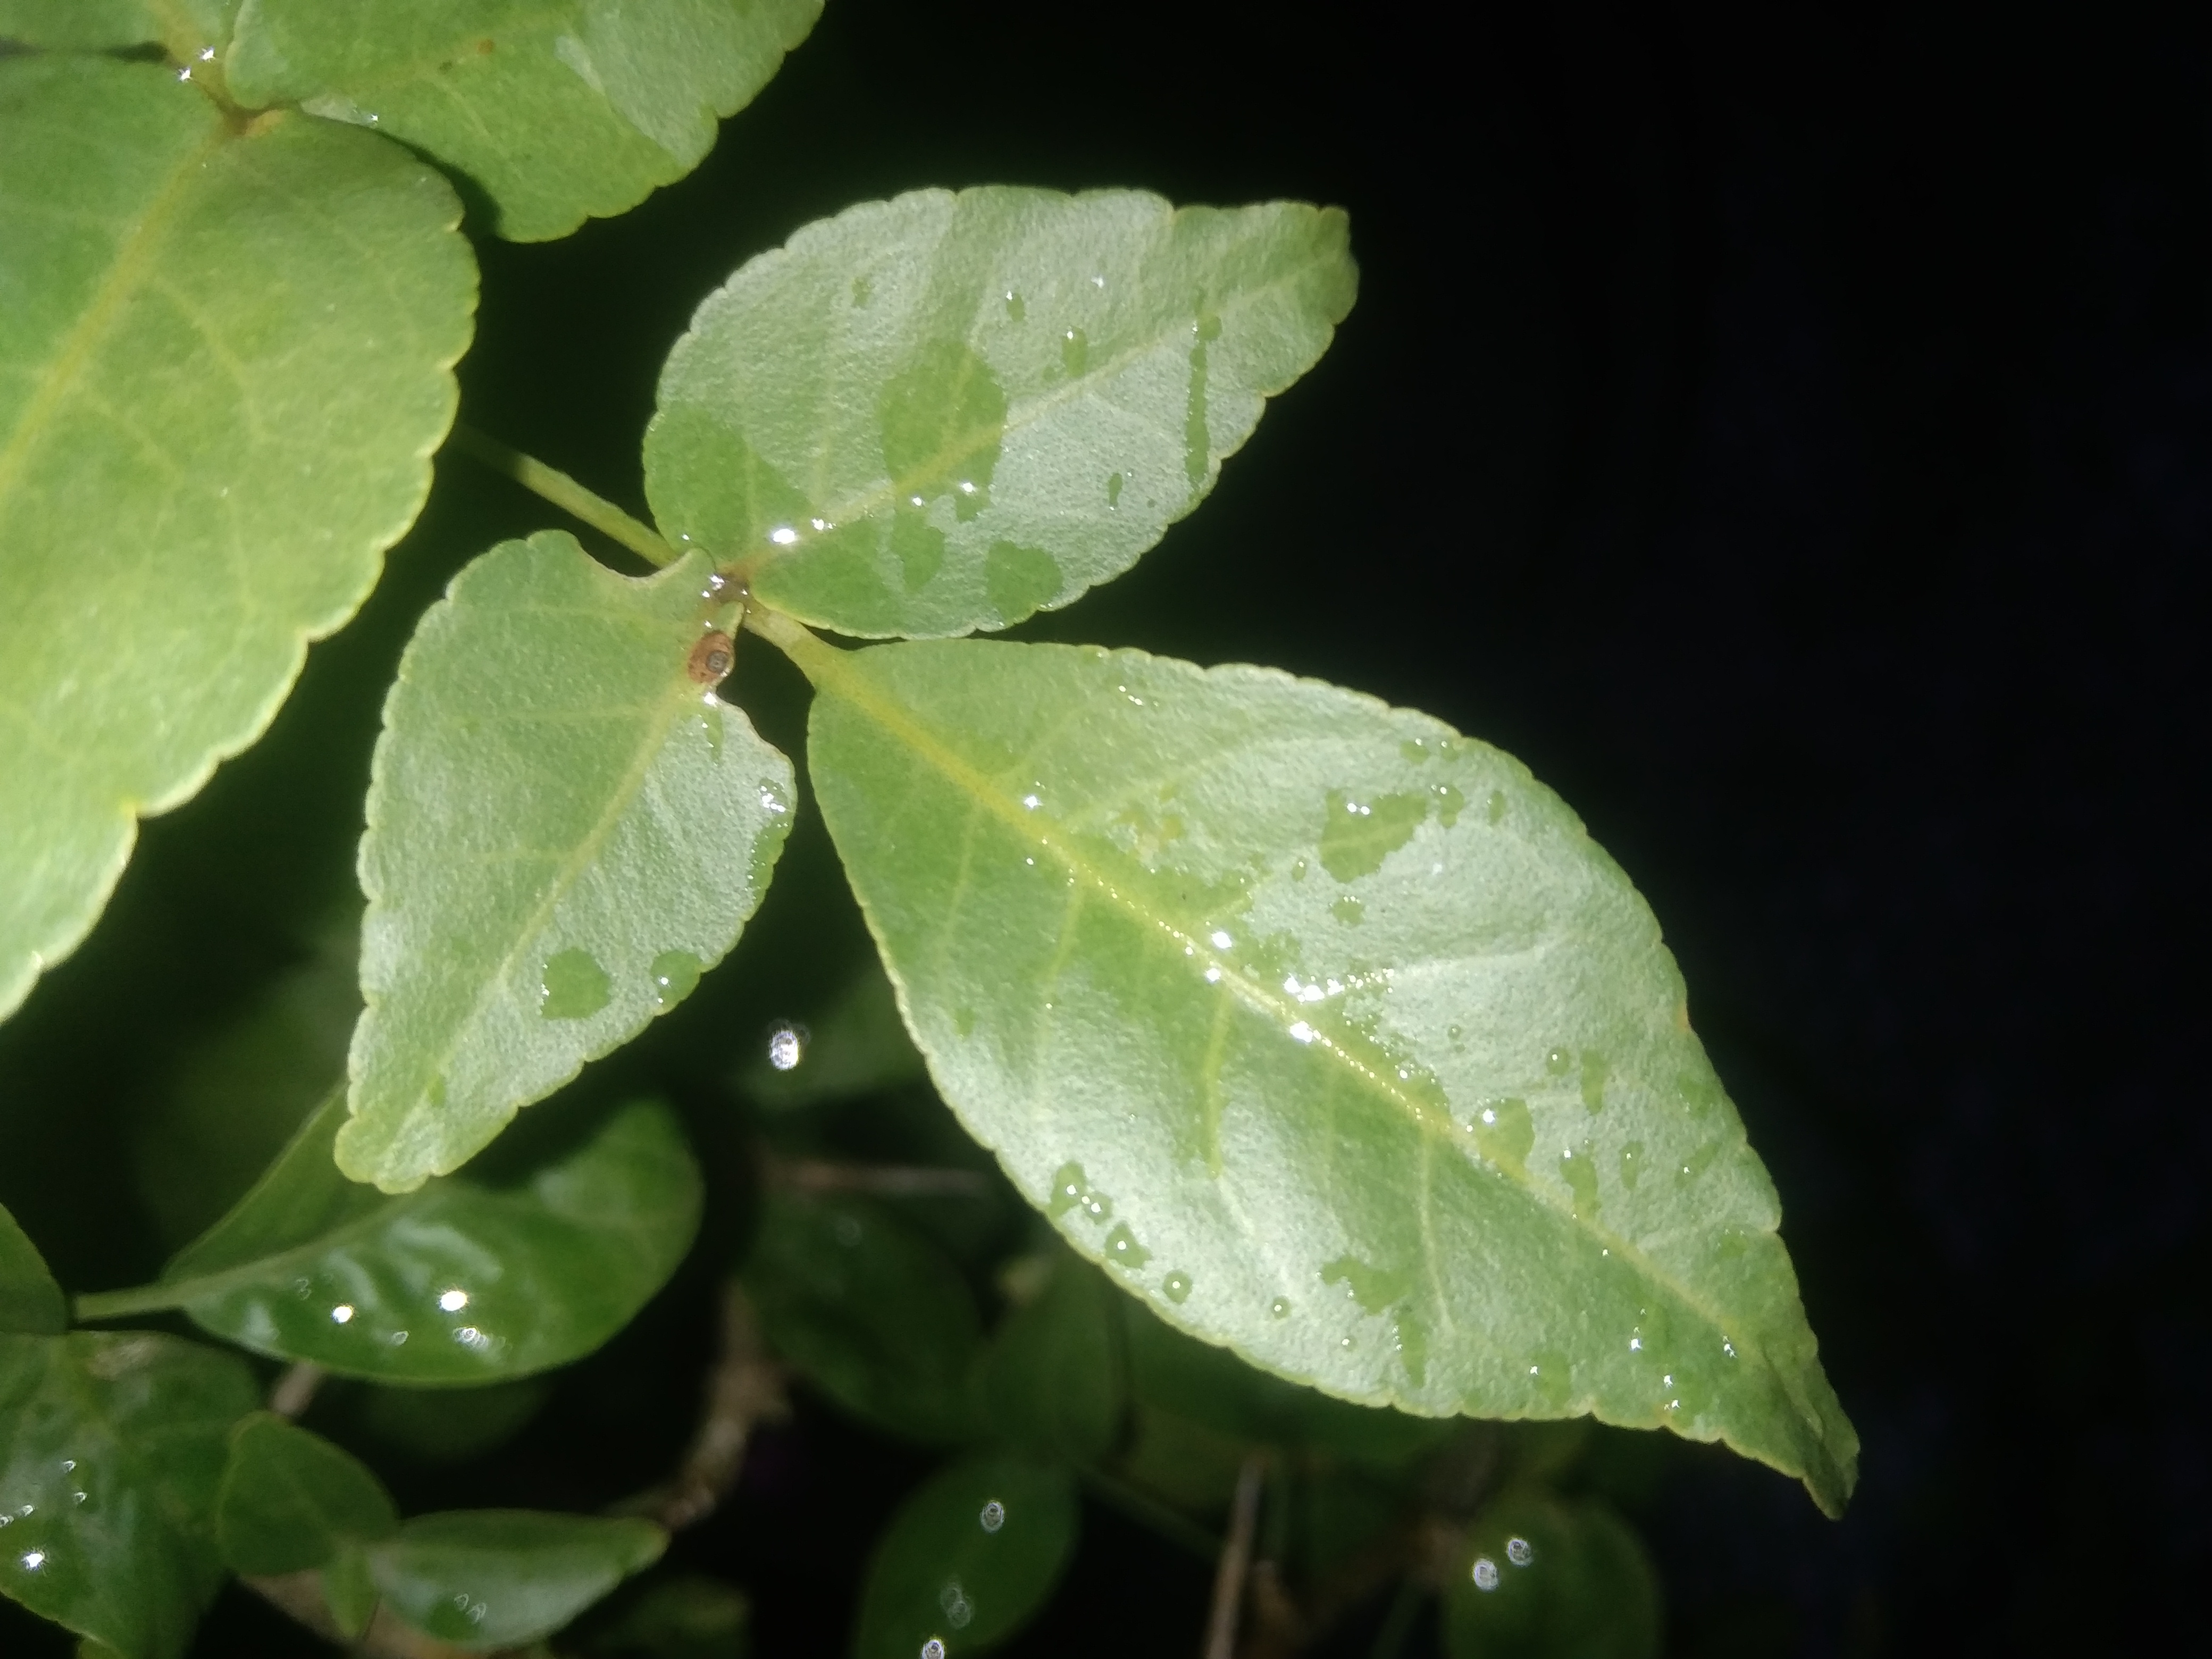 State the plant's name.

wood apple
